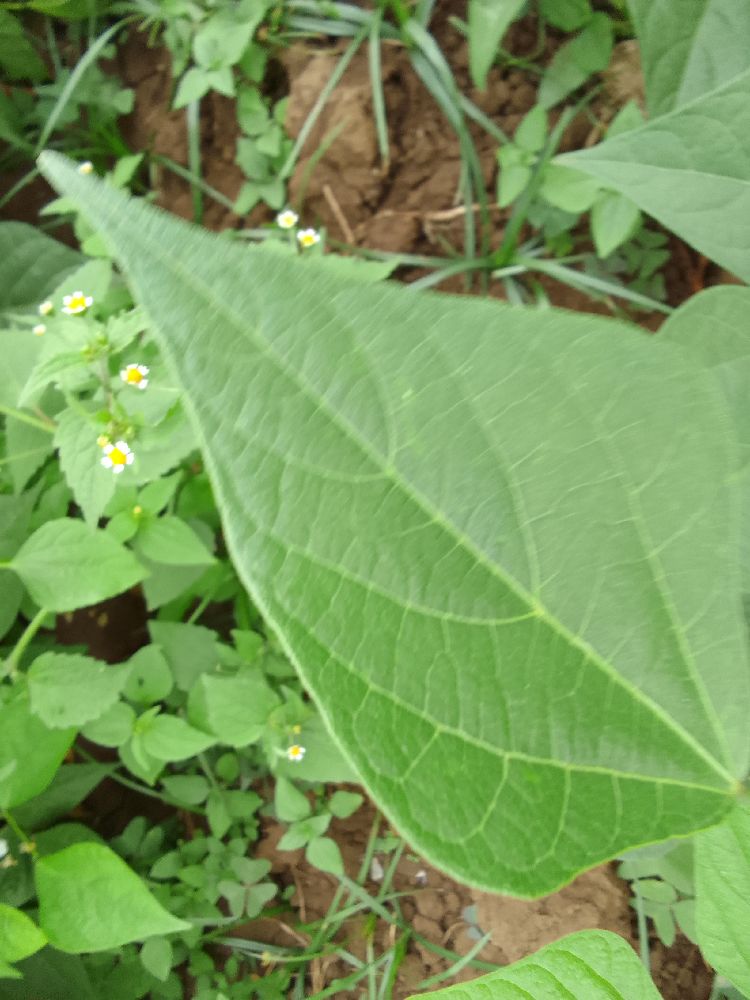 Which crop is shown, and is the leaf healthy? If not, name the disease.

common bean, healthy
